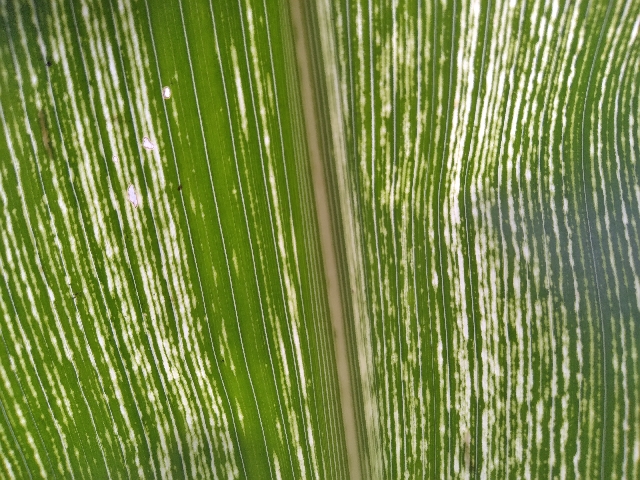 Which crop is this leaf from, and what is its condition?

maize, maize streak virus
